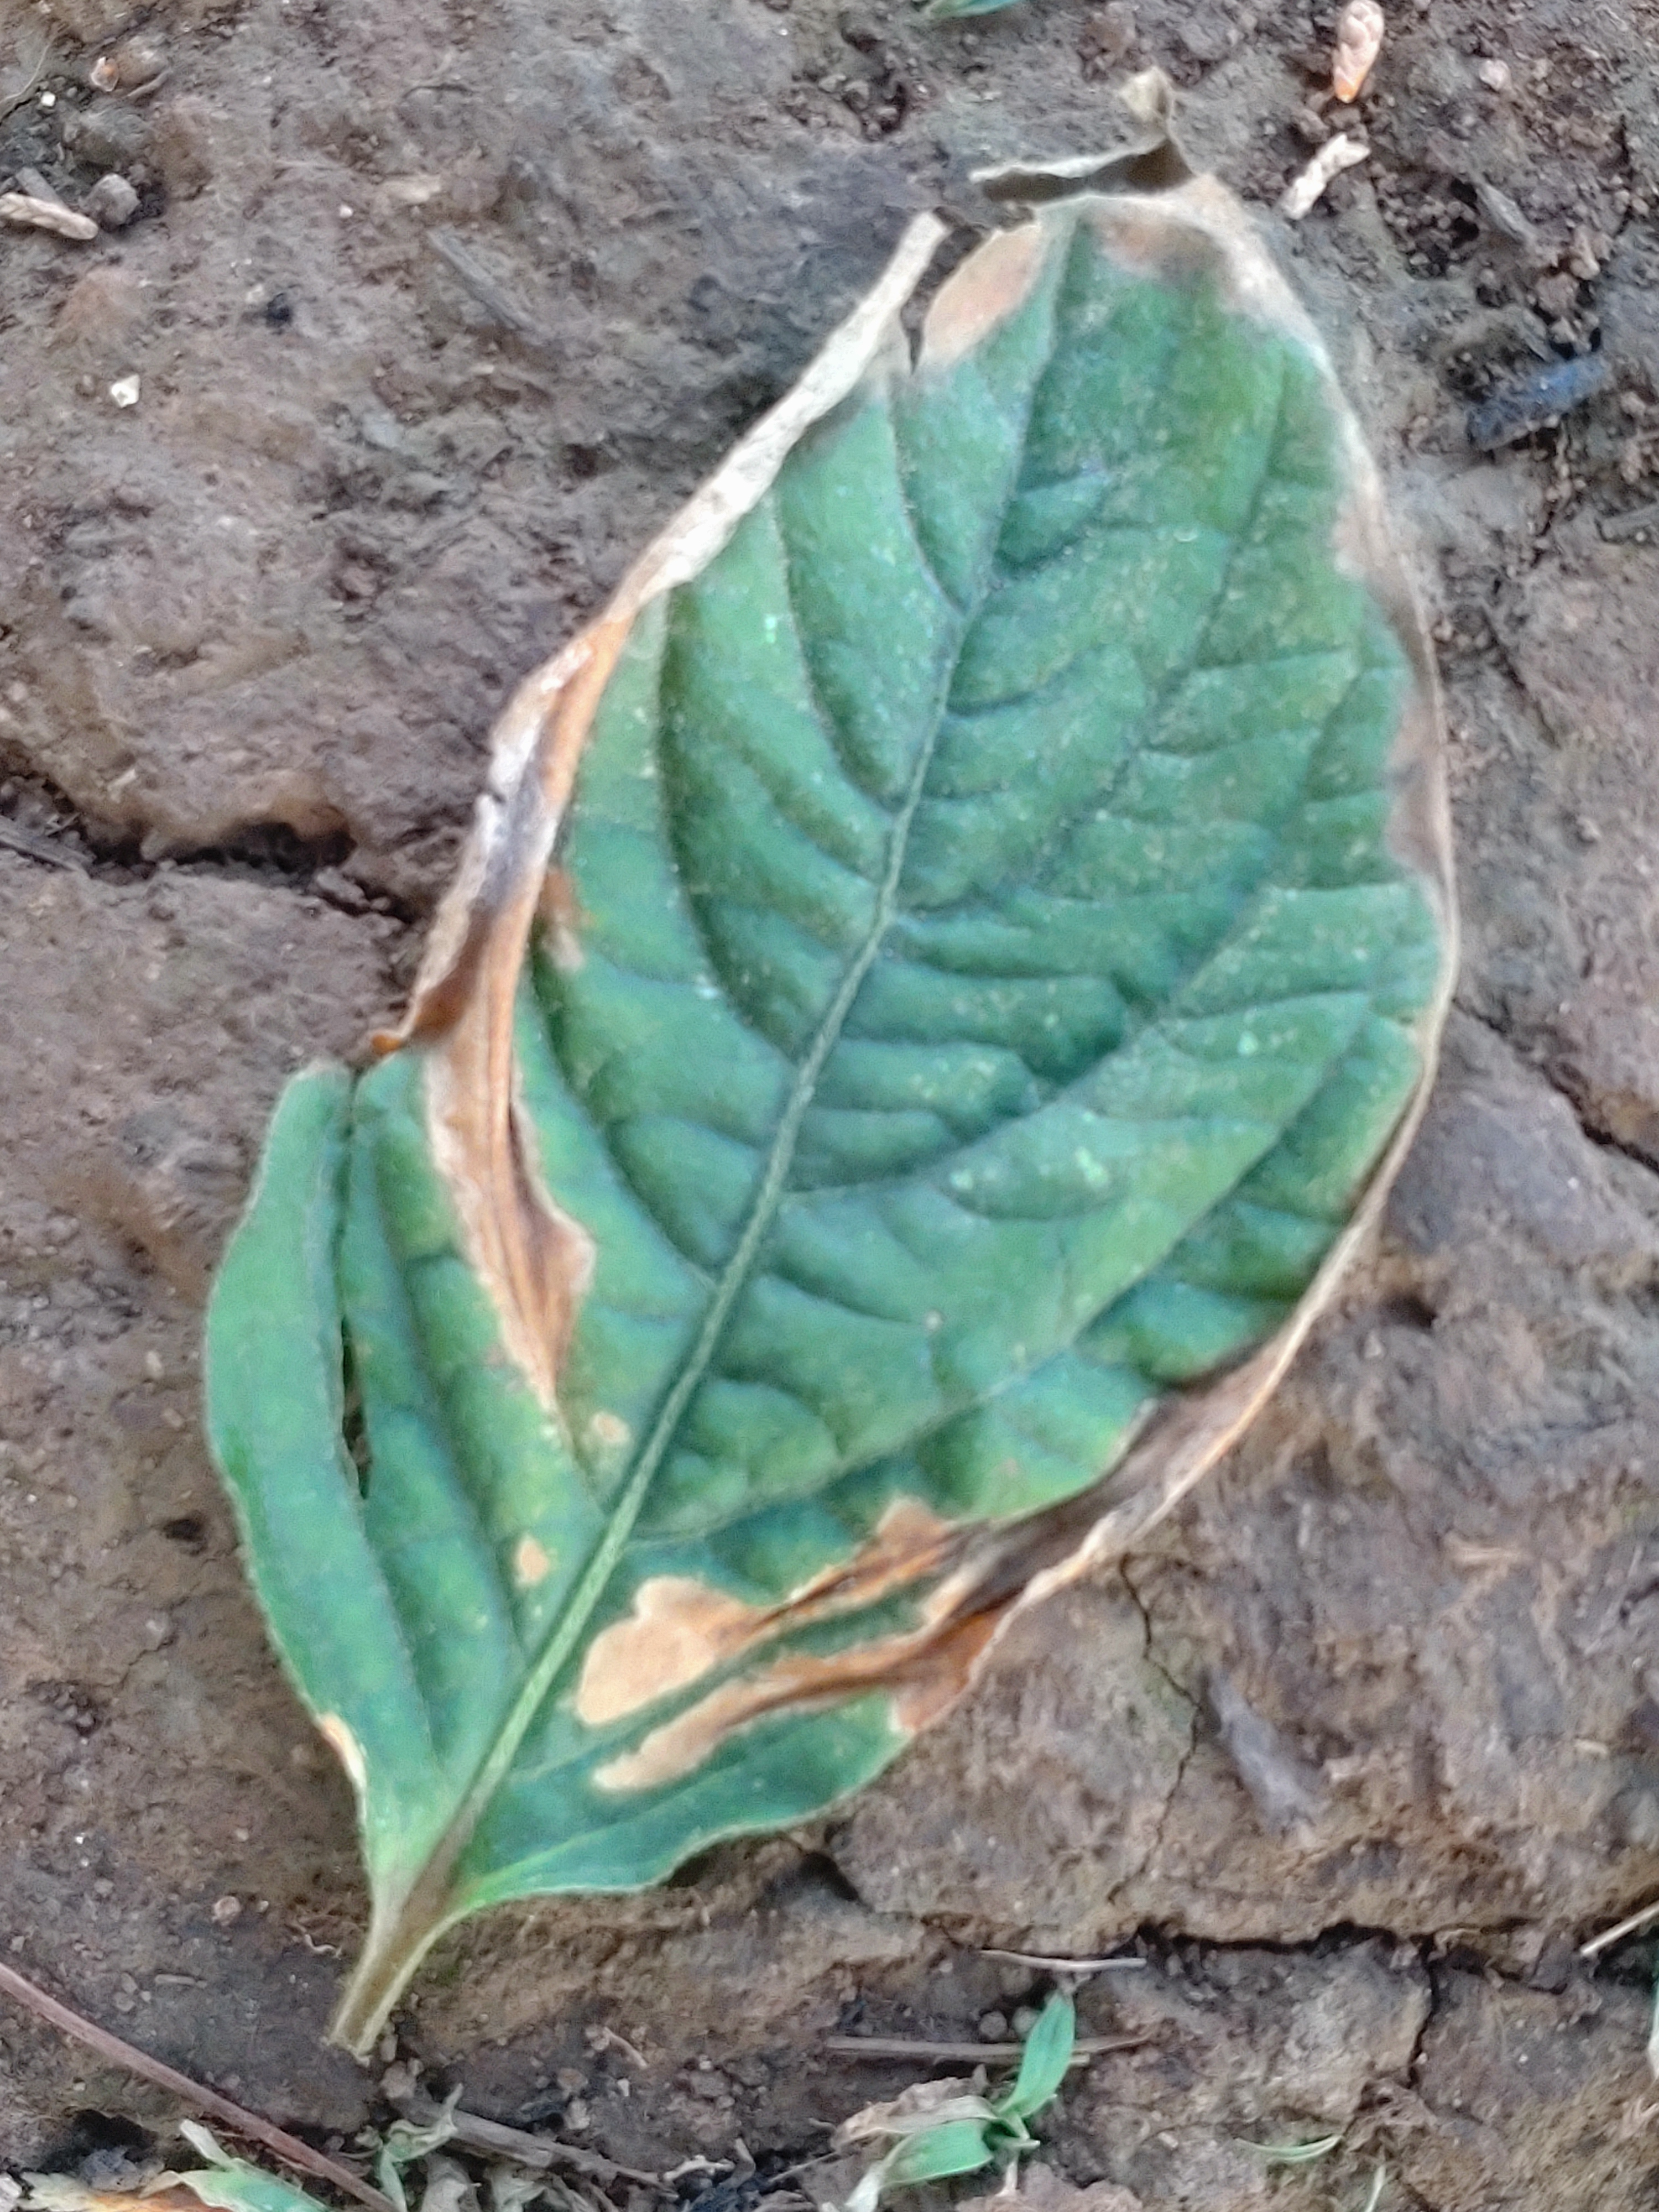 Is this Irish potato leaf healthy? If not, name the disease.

early blight
